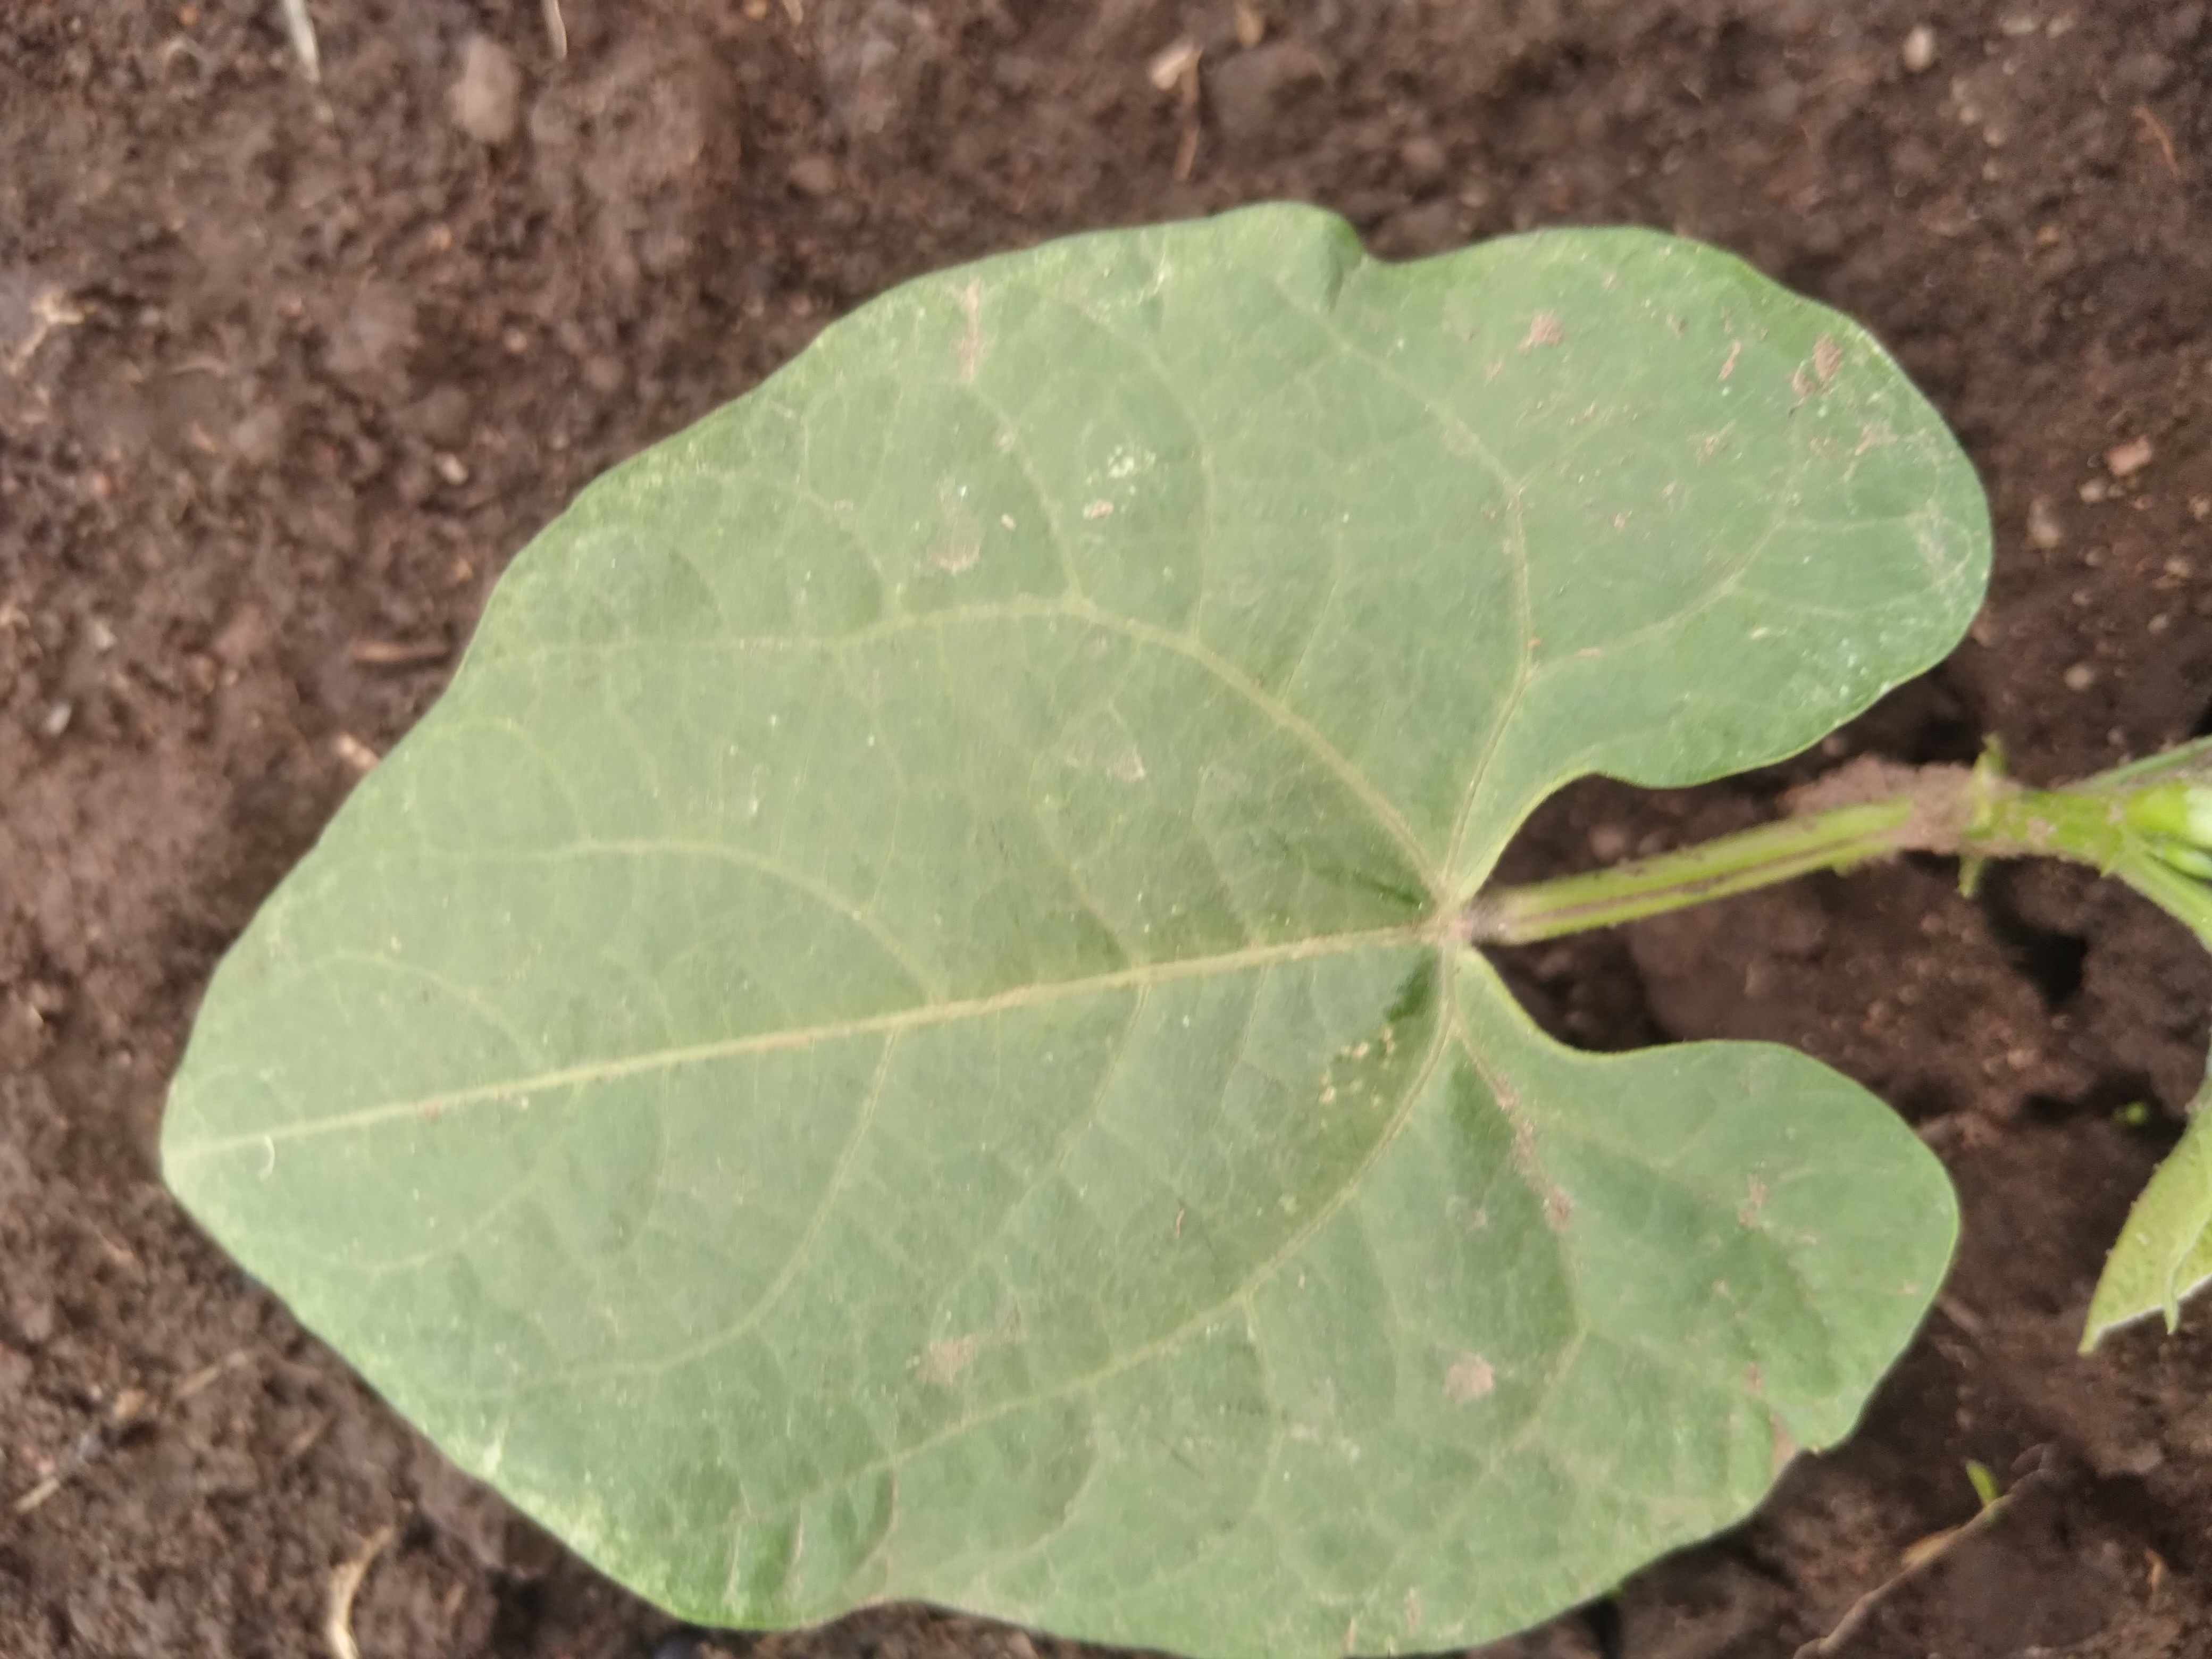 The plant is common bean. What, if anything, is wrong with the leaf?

healthy
